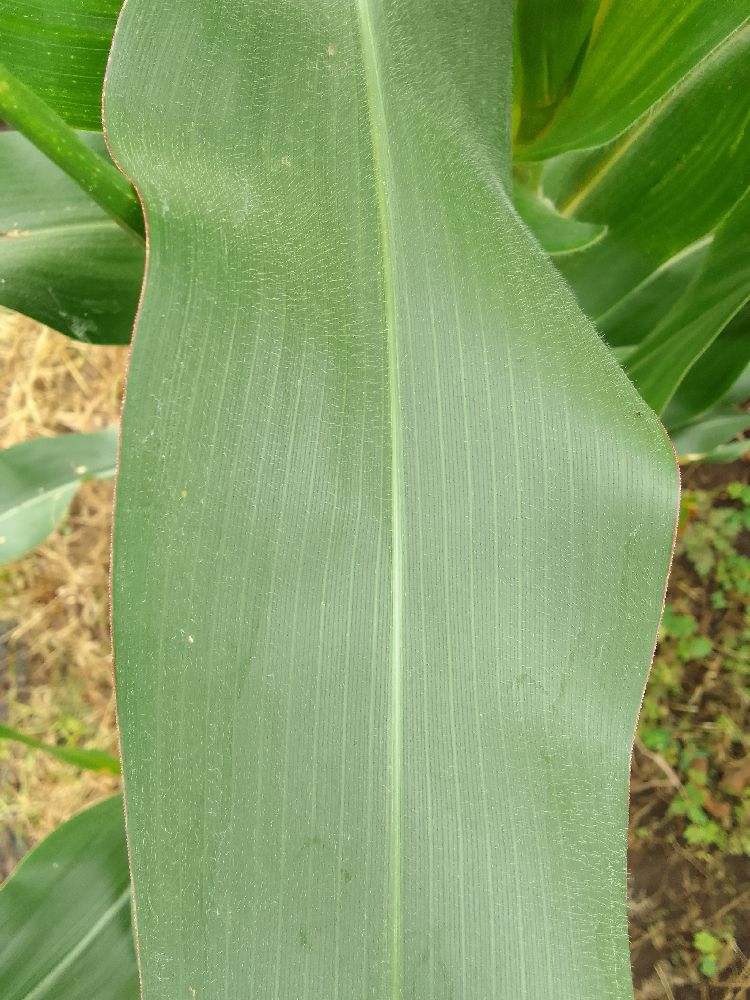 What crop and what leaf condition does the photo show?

maize, healthy
